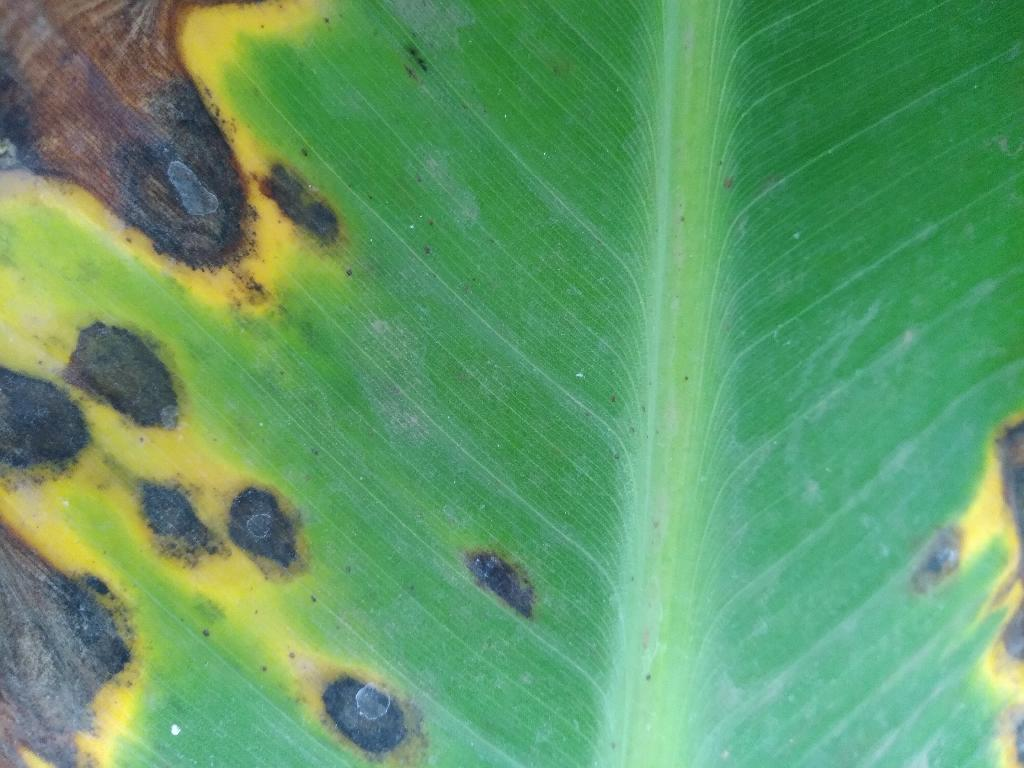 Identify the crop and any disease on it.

banana, black sigatoka
